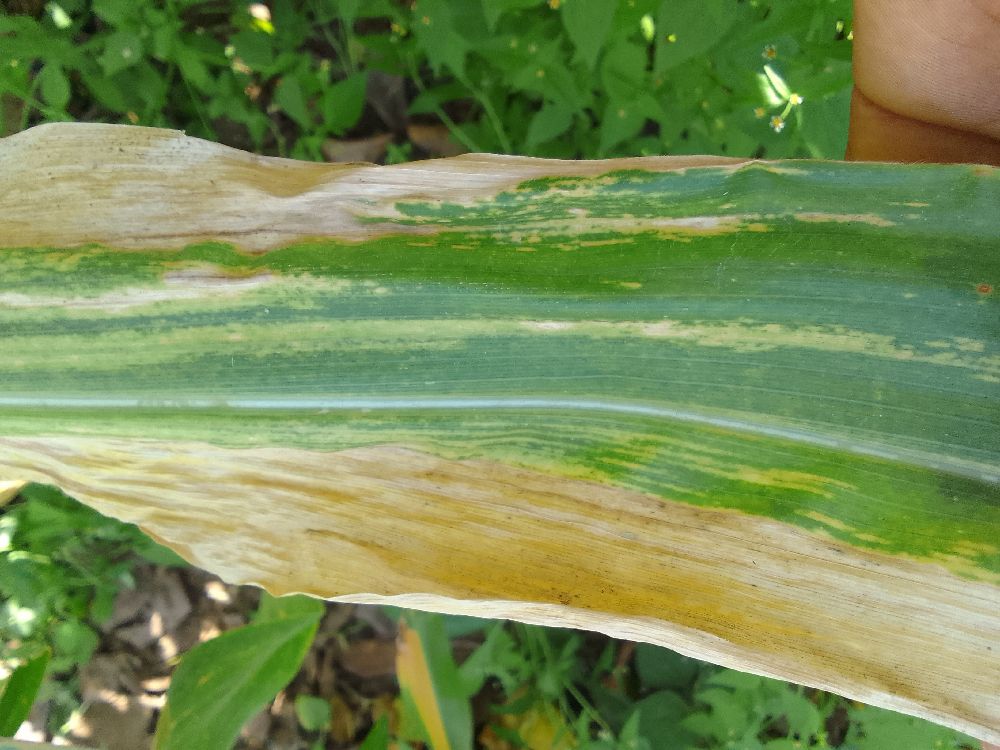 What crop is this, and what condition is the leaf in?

maize, maize lethal necrosis
